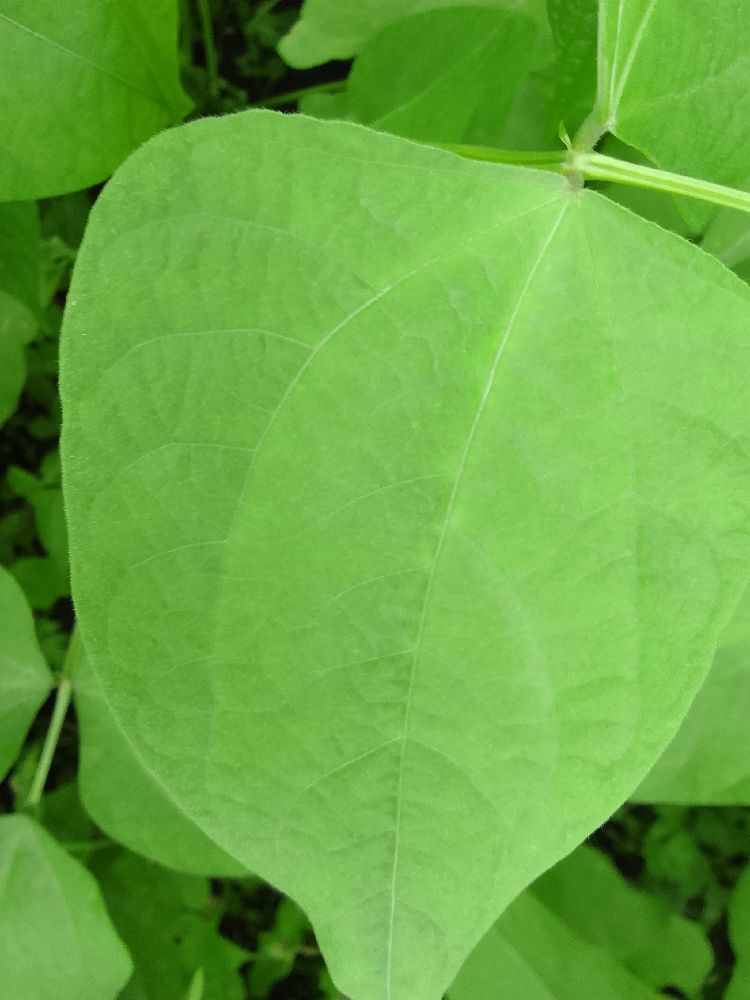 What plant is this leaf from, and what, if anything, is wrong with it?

common bean, healthy
